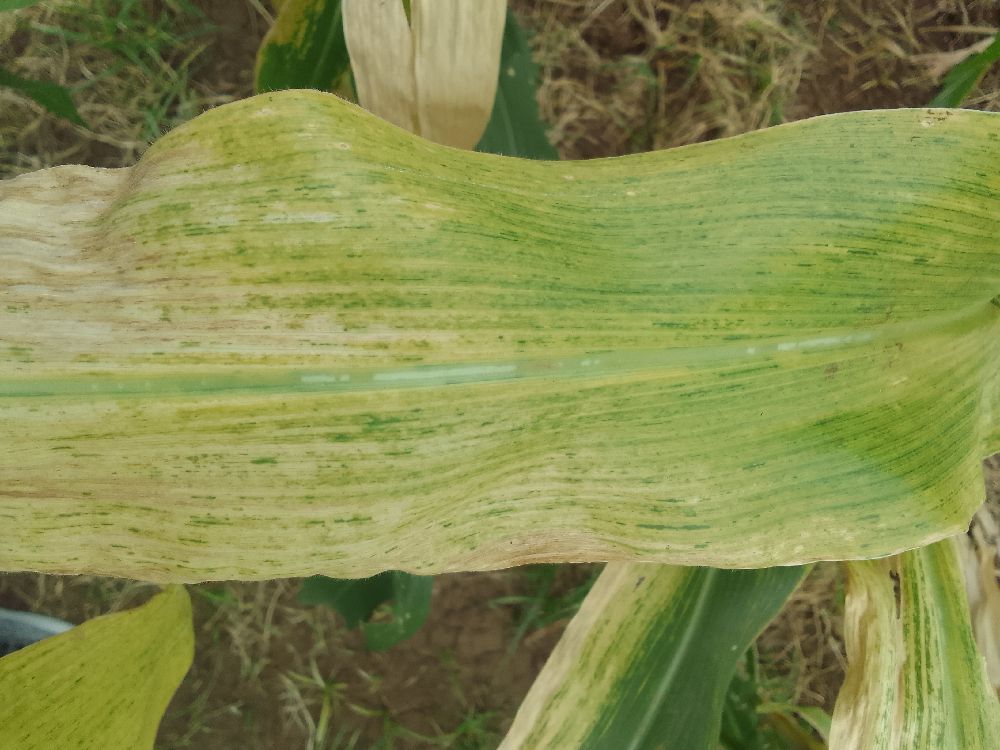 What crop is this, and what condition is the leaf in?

maize, maize lethal necrosis
